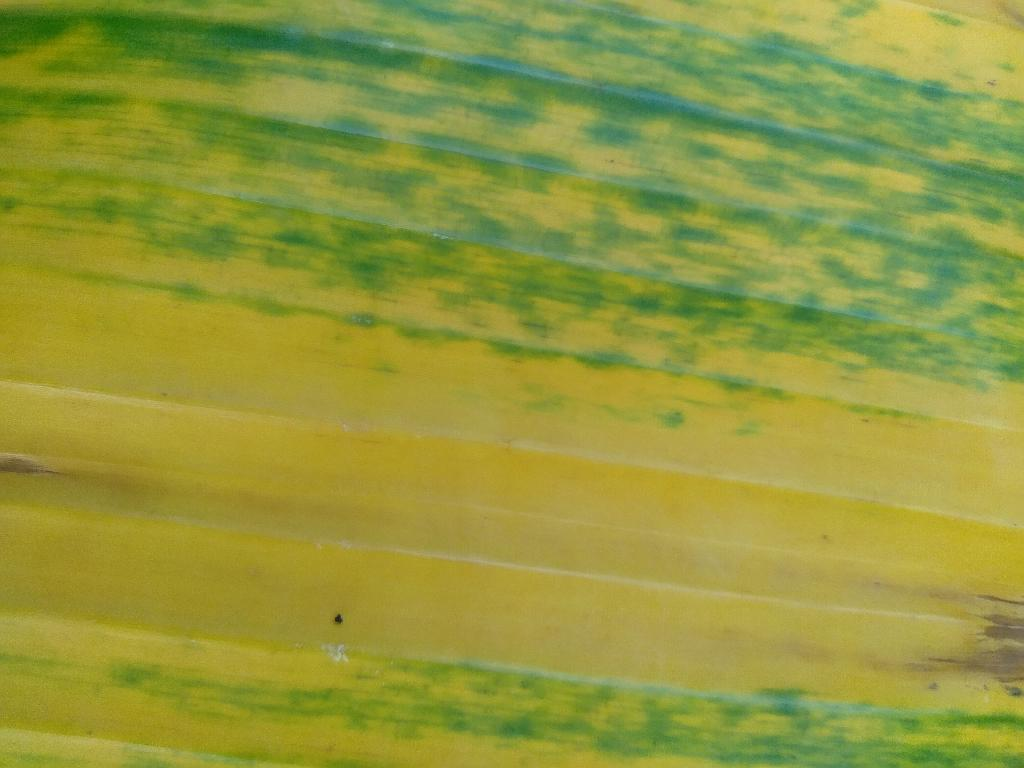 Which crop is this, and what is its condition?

banana, fusarium wilt race 1
